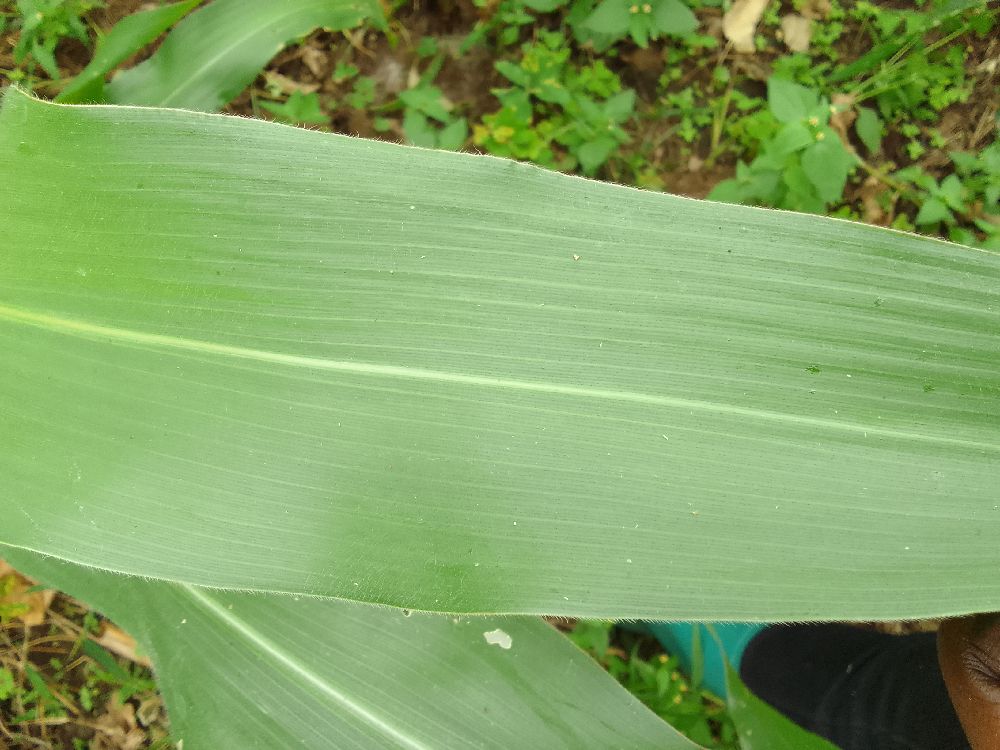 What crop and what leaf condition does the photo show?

maize, healthy
